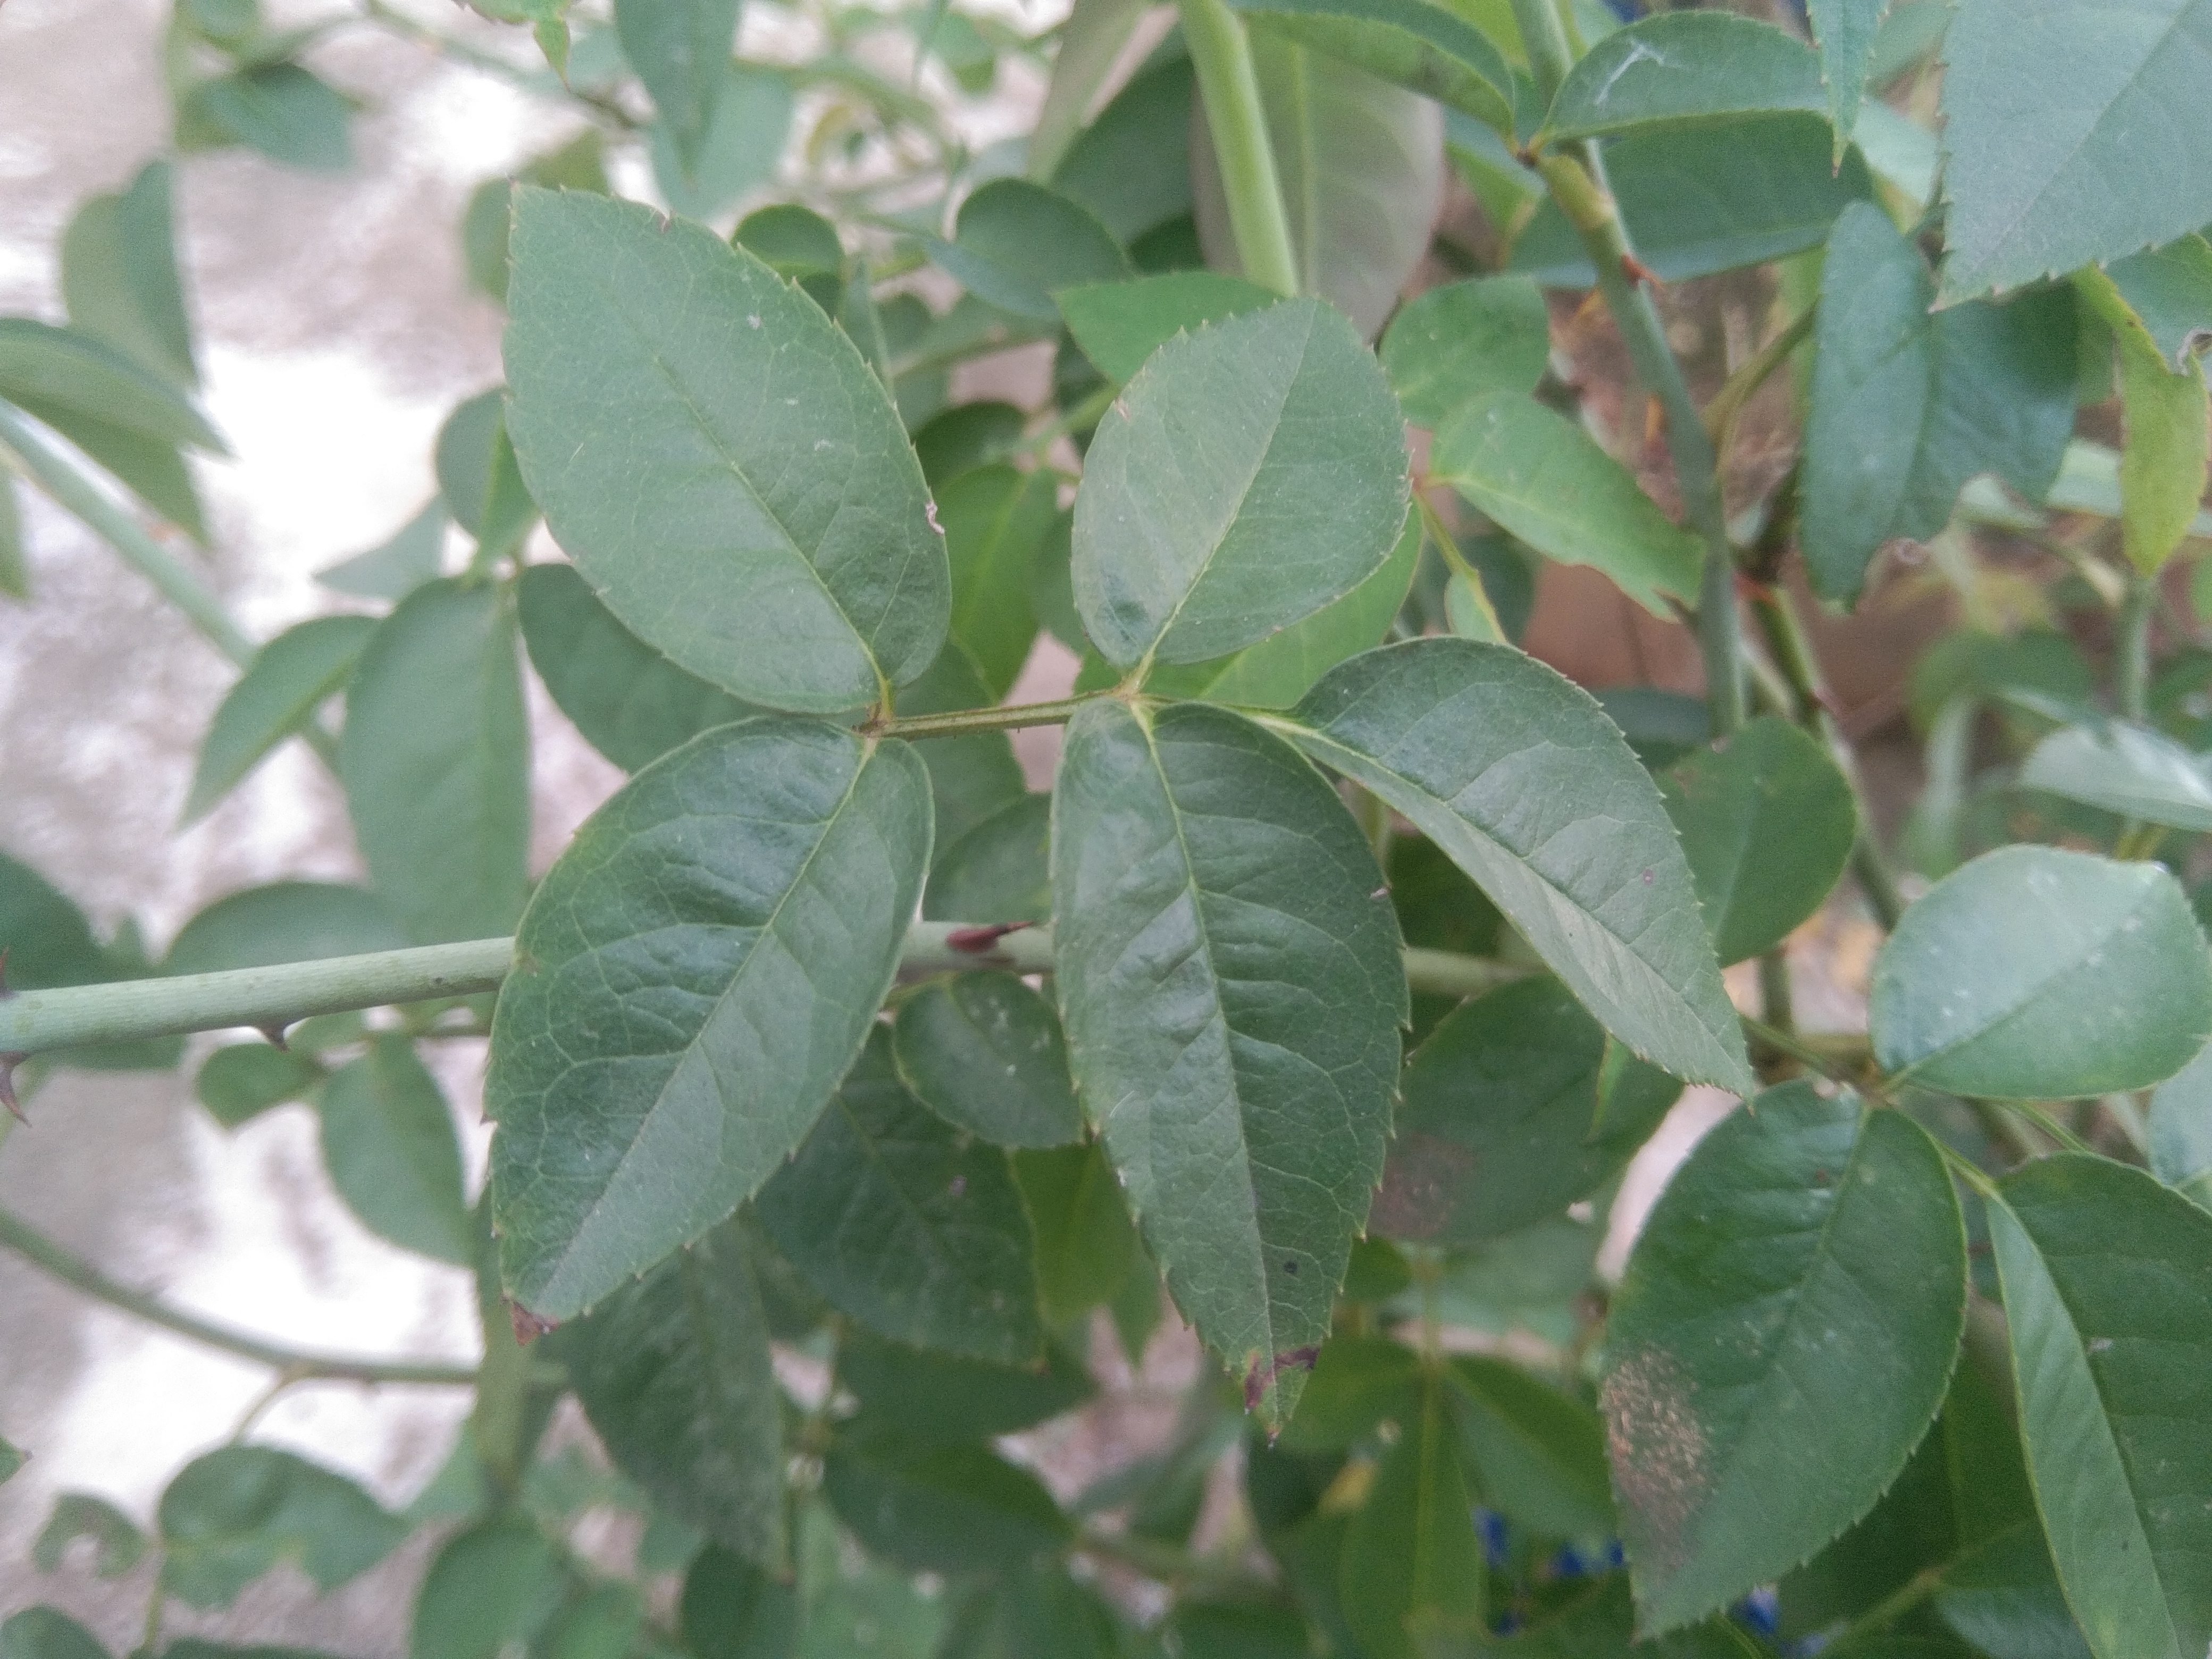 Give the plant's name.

rose
